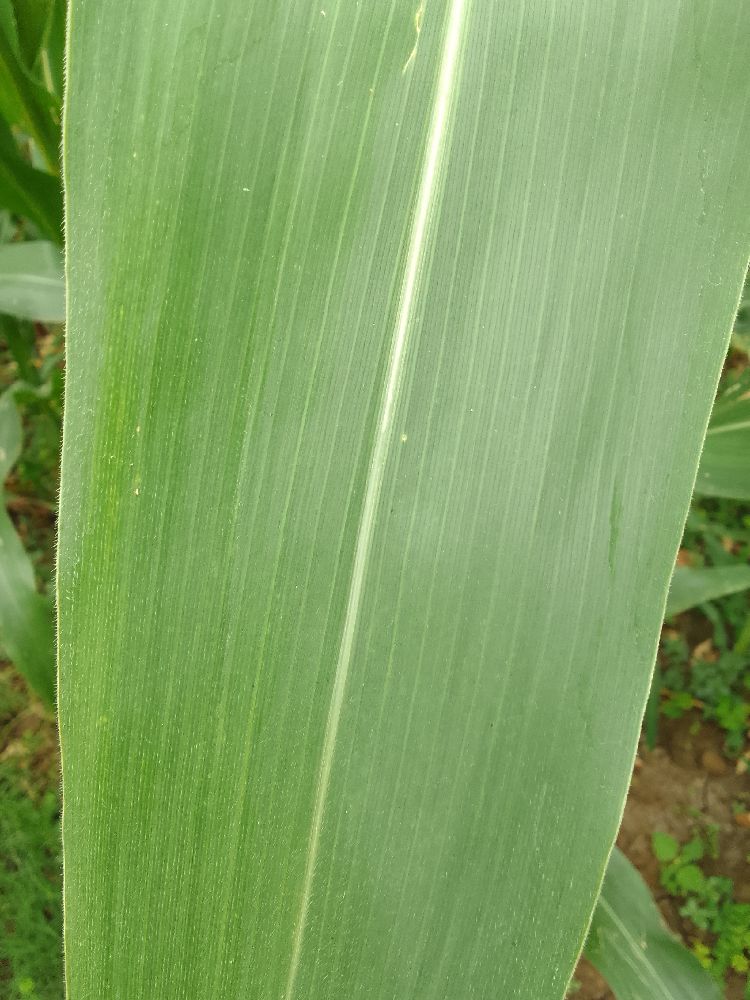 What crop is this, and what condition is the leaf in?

maize, healthy
